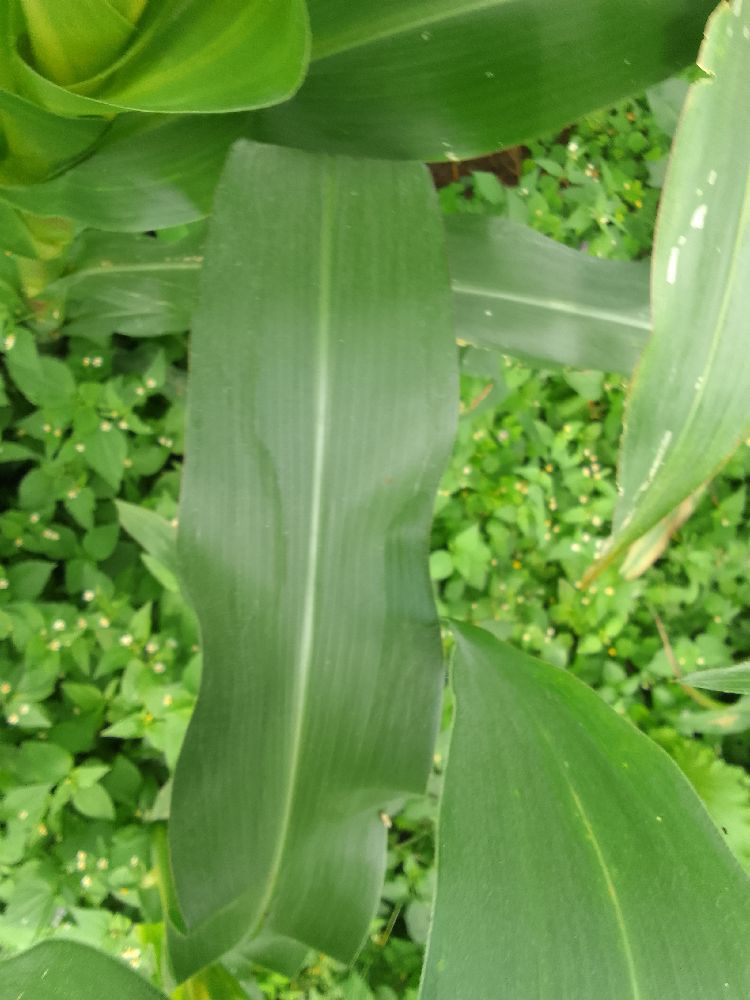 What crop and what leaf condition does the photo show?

maize, healthy
